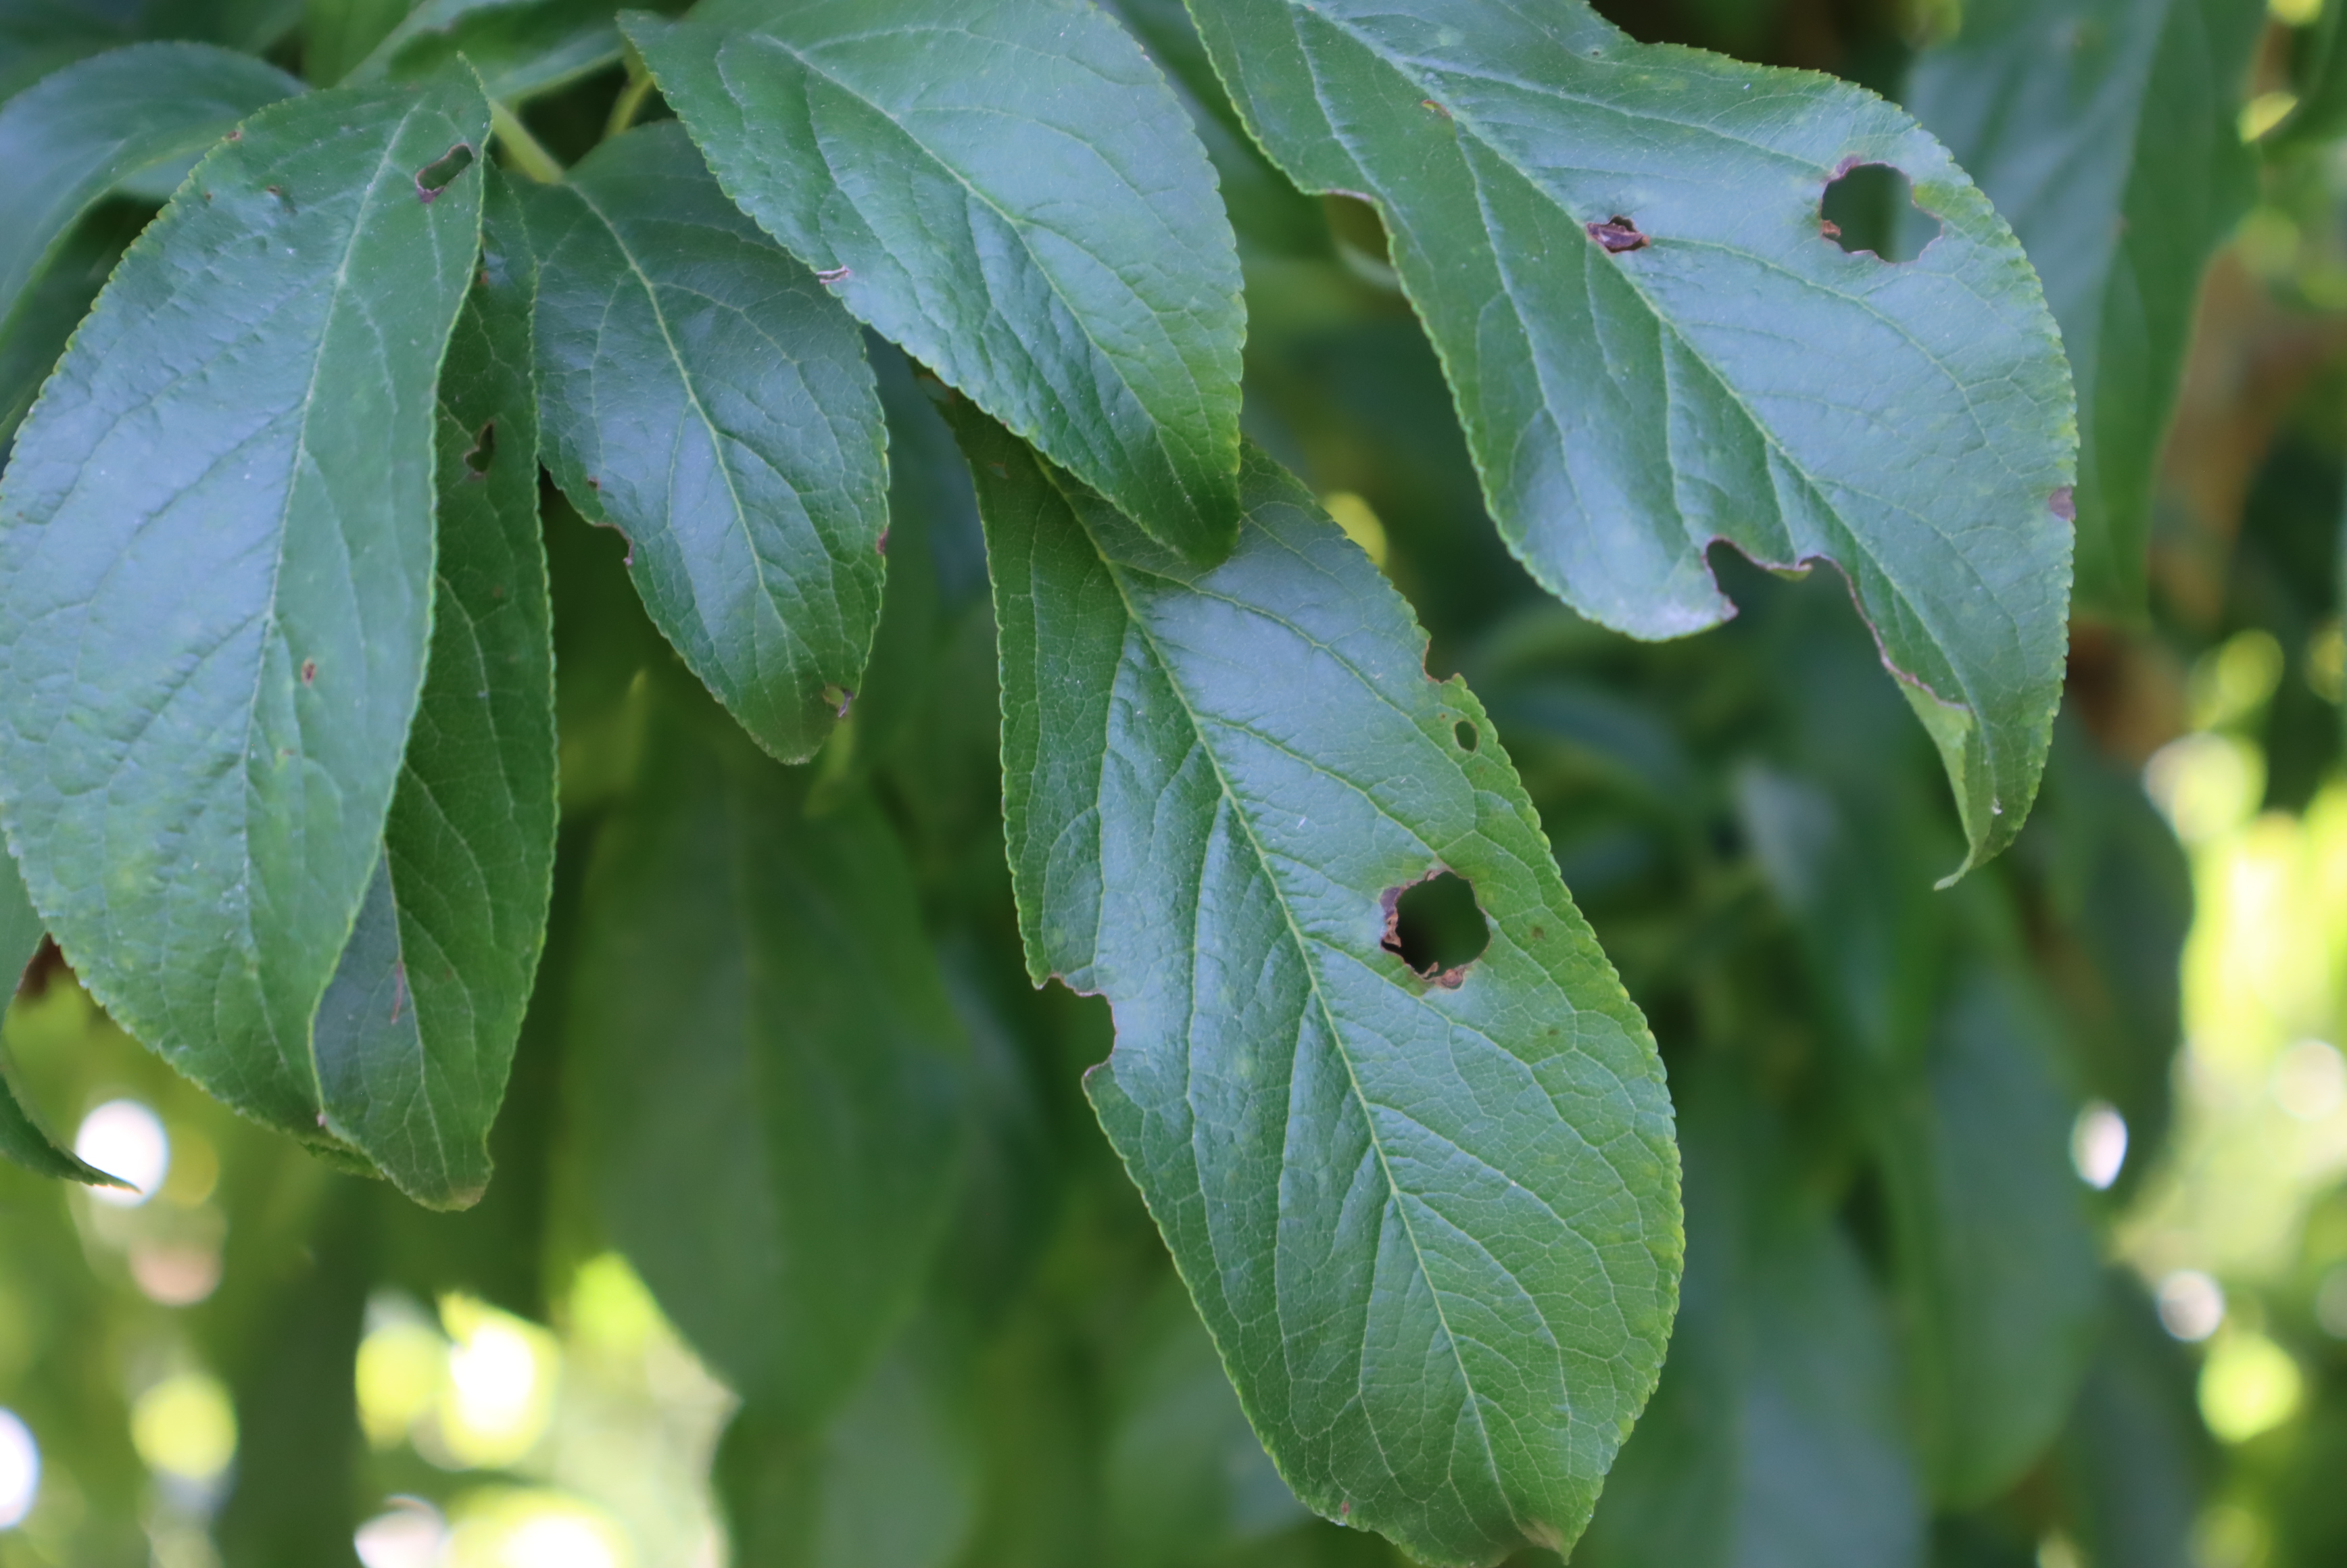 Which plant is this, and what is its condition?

plum, shot hole disease
